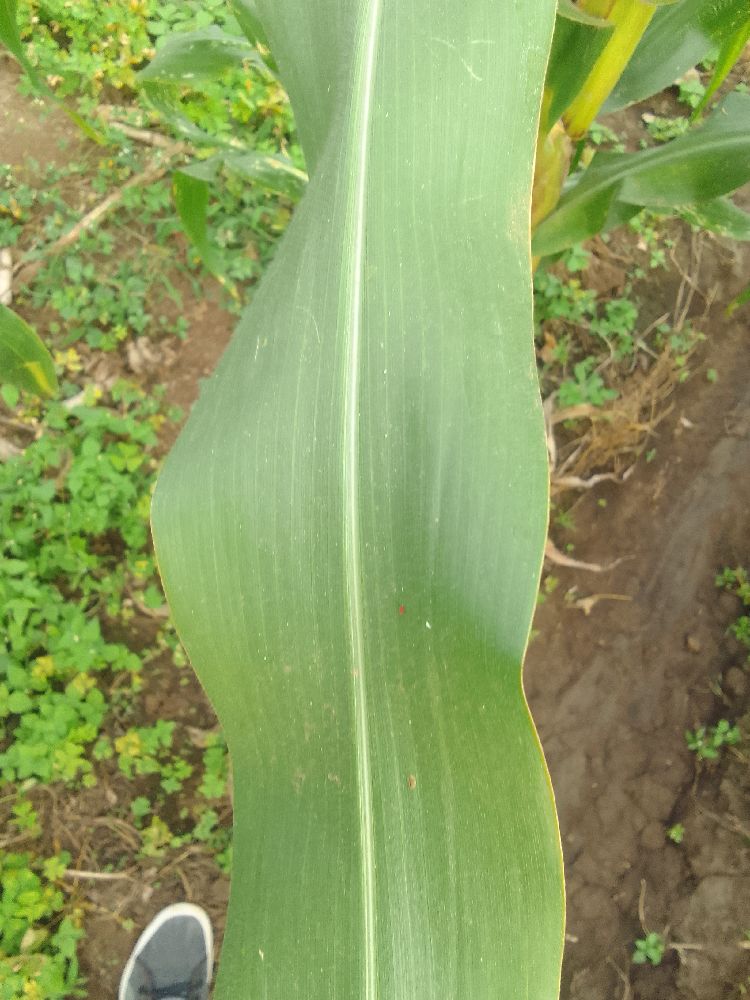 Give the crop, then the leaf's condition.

maize, healthy
